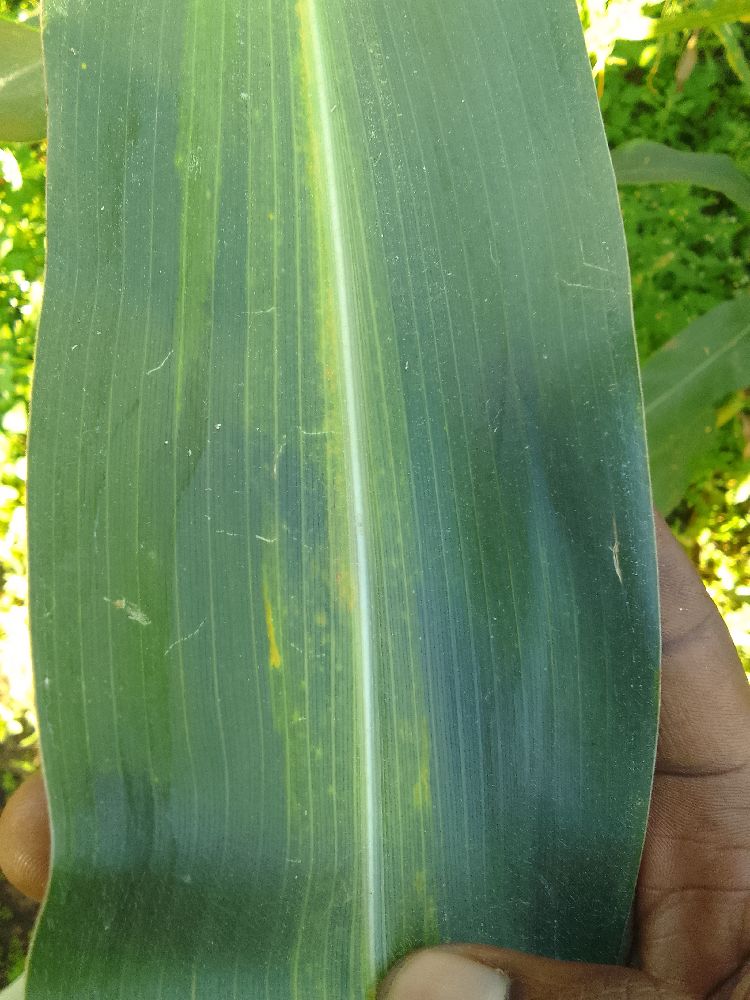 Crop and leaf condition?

maize, healthy
